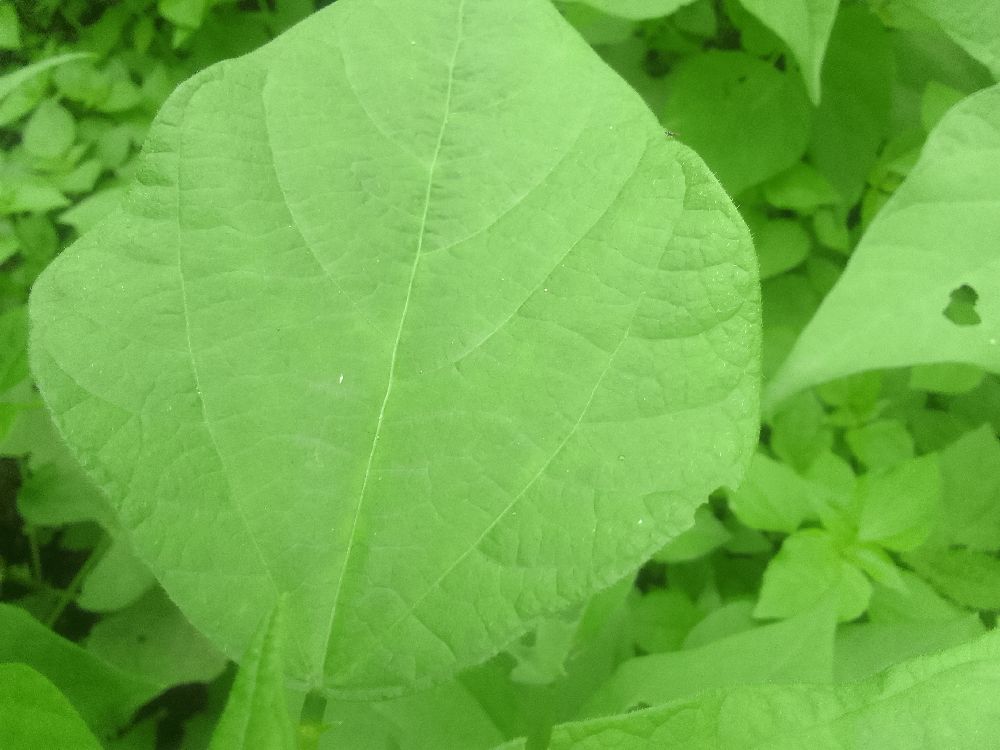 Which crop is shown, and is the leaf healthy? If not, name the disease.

common bean, healthy
